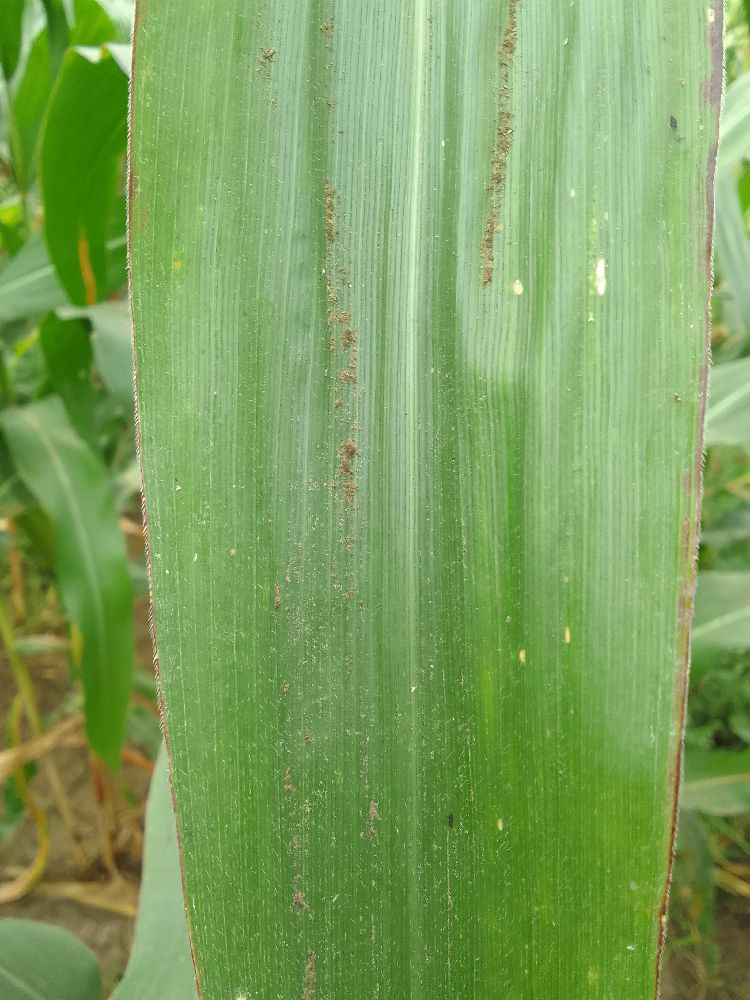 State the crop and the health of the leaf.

maize, healthy
